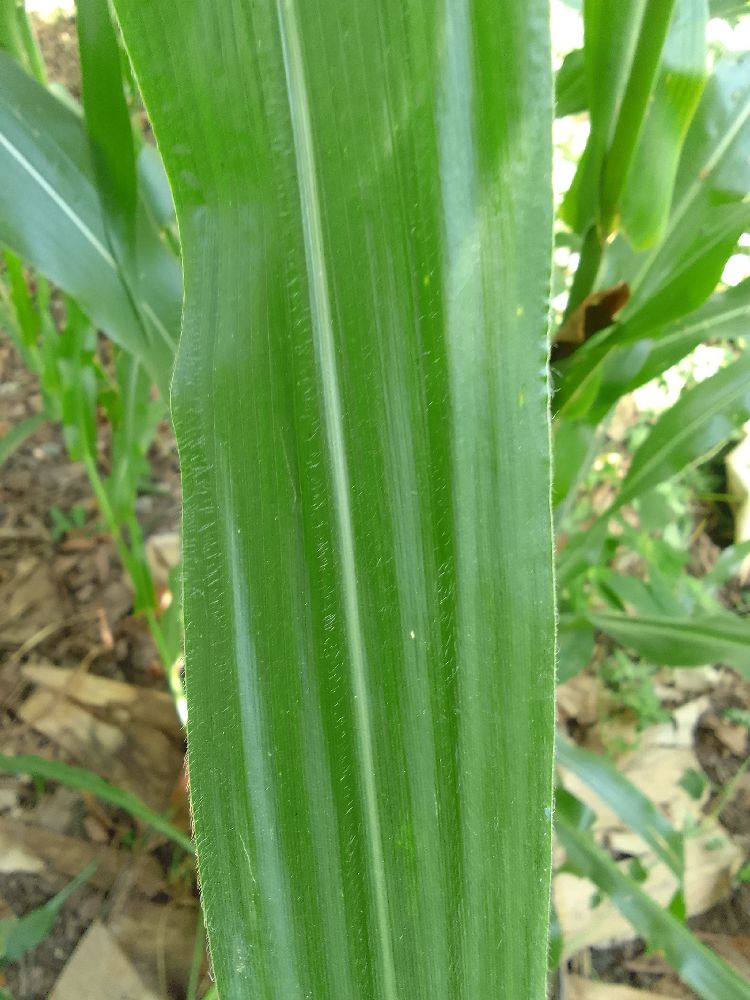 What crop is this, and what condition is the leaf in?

maize, healthy
